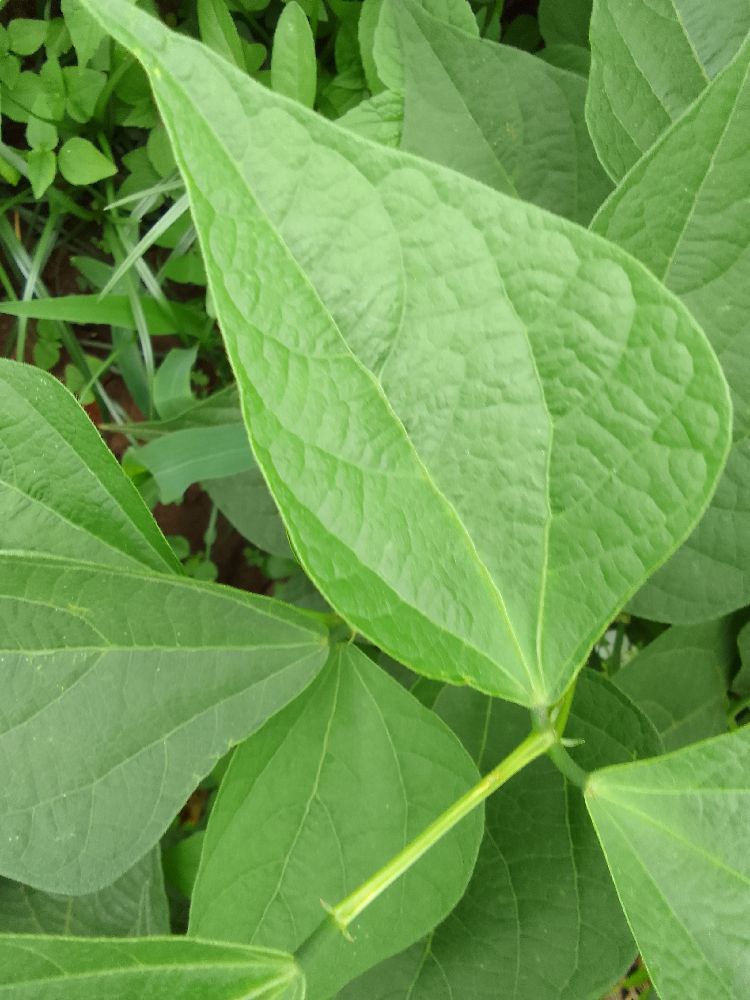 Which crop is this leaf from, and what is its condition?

common bean, healthy
